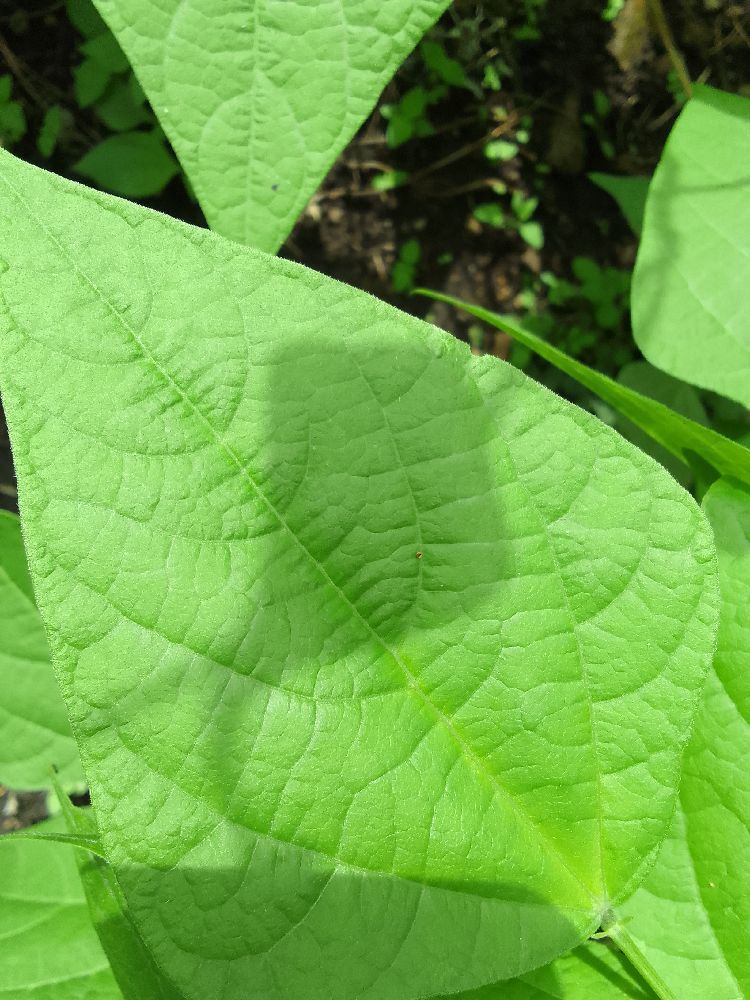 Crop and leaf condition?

common bean, healthy
